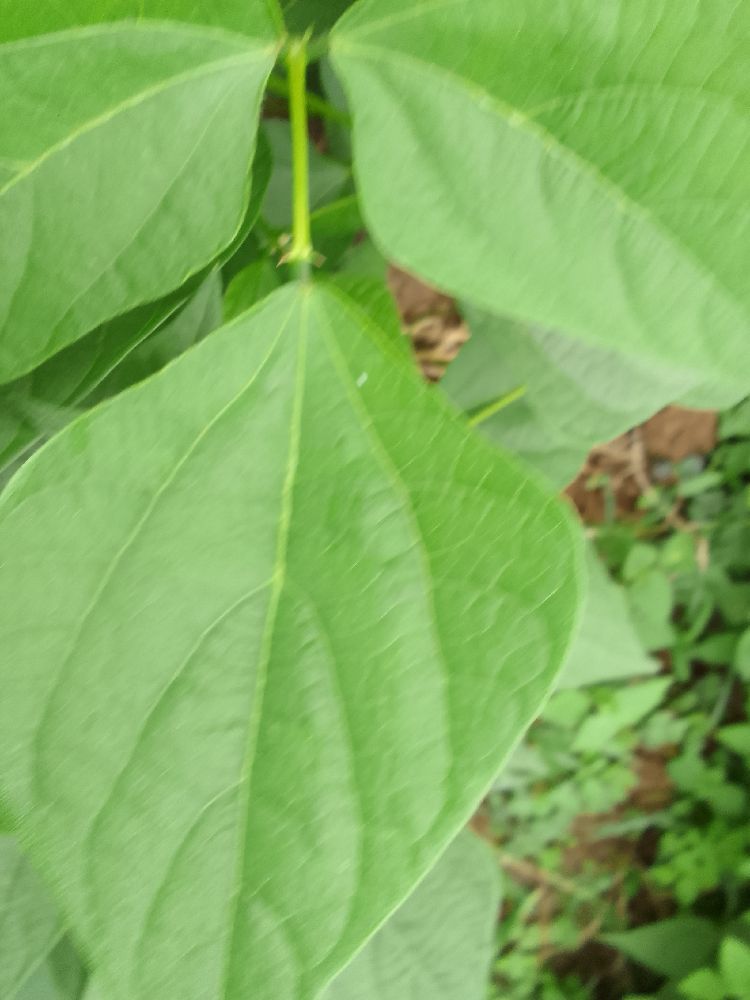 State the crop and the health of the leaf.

common bean, healthy
